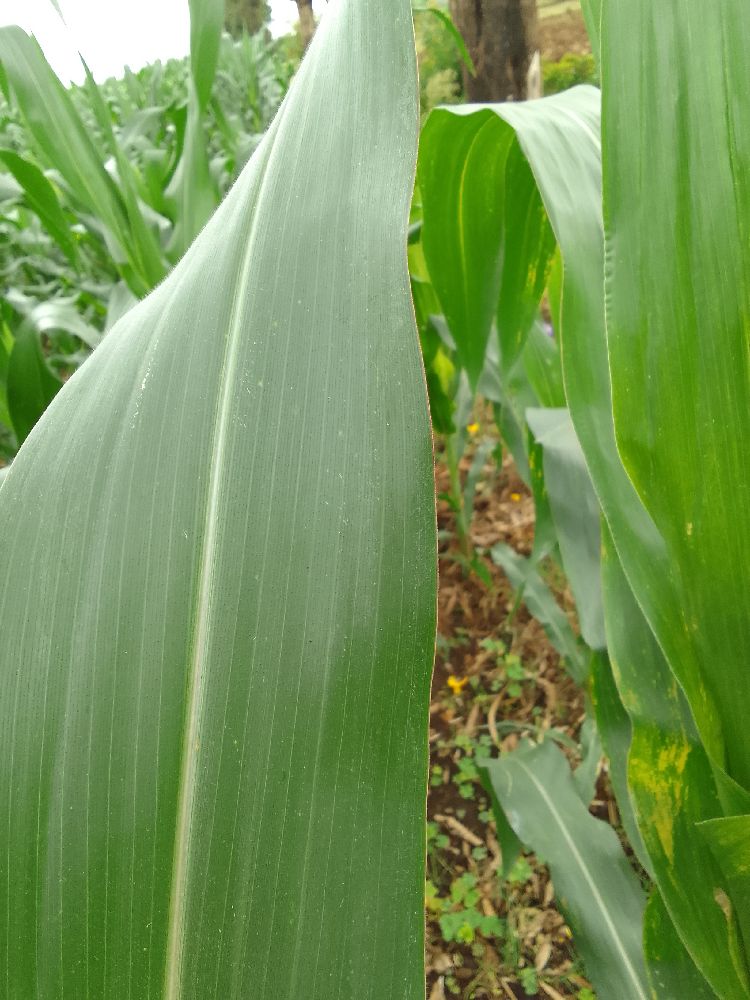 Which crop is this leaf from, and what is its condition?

maize, healthy
